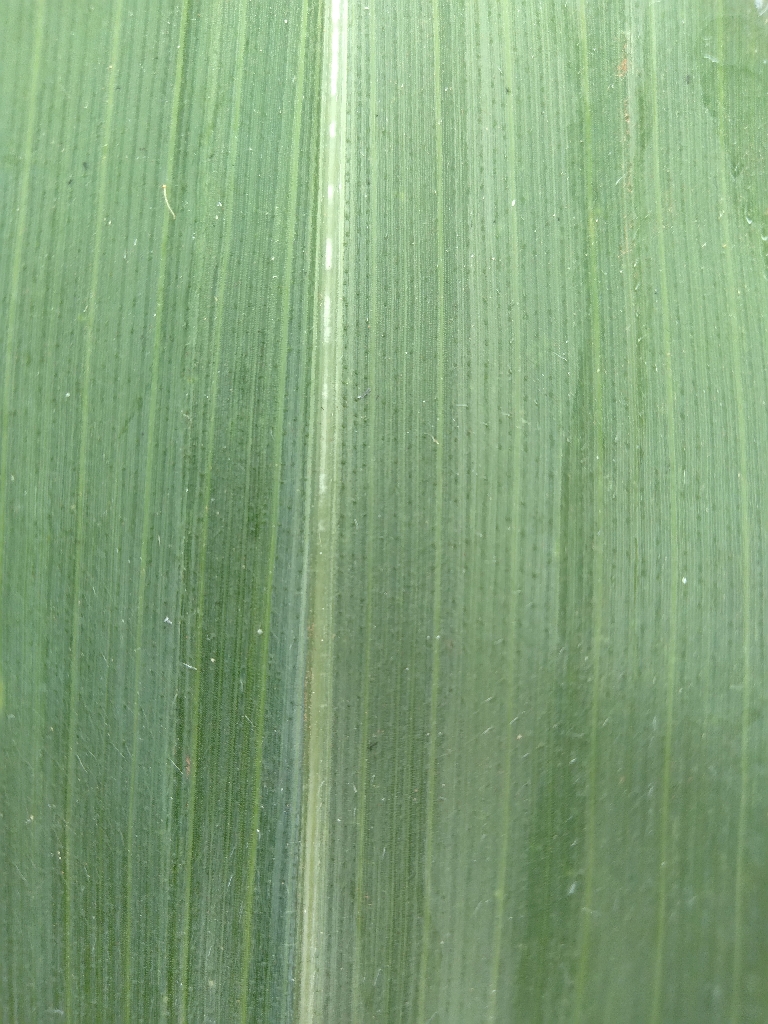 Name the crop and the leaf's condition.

maize, healthy
